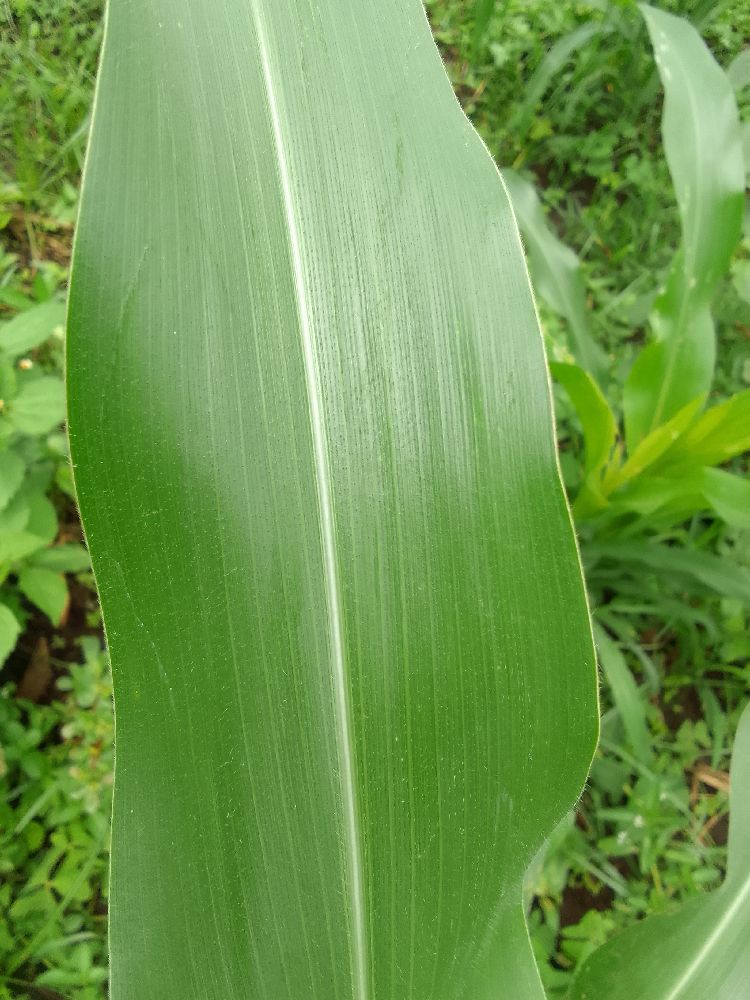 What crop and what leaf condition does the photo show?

maize, healthy
